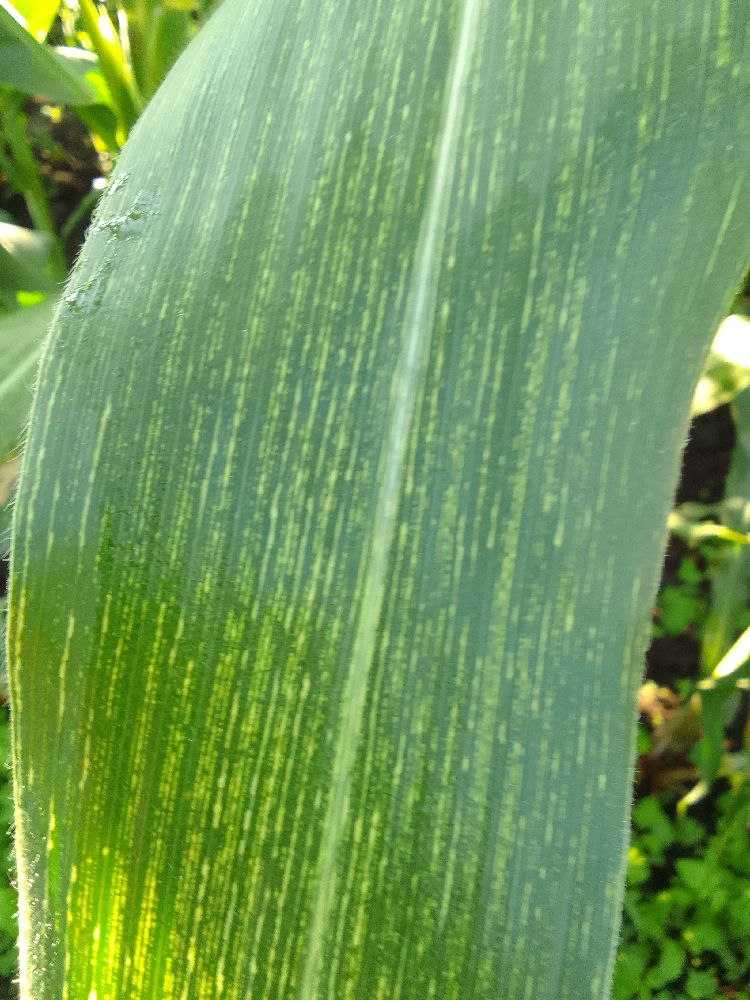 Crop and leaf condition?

maize, maize streak virus
